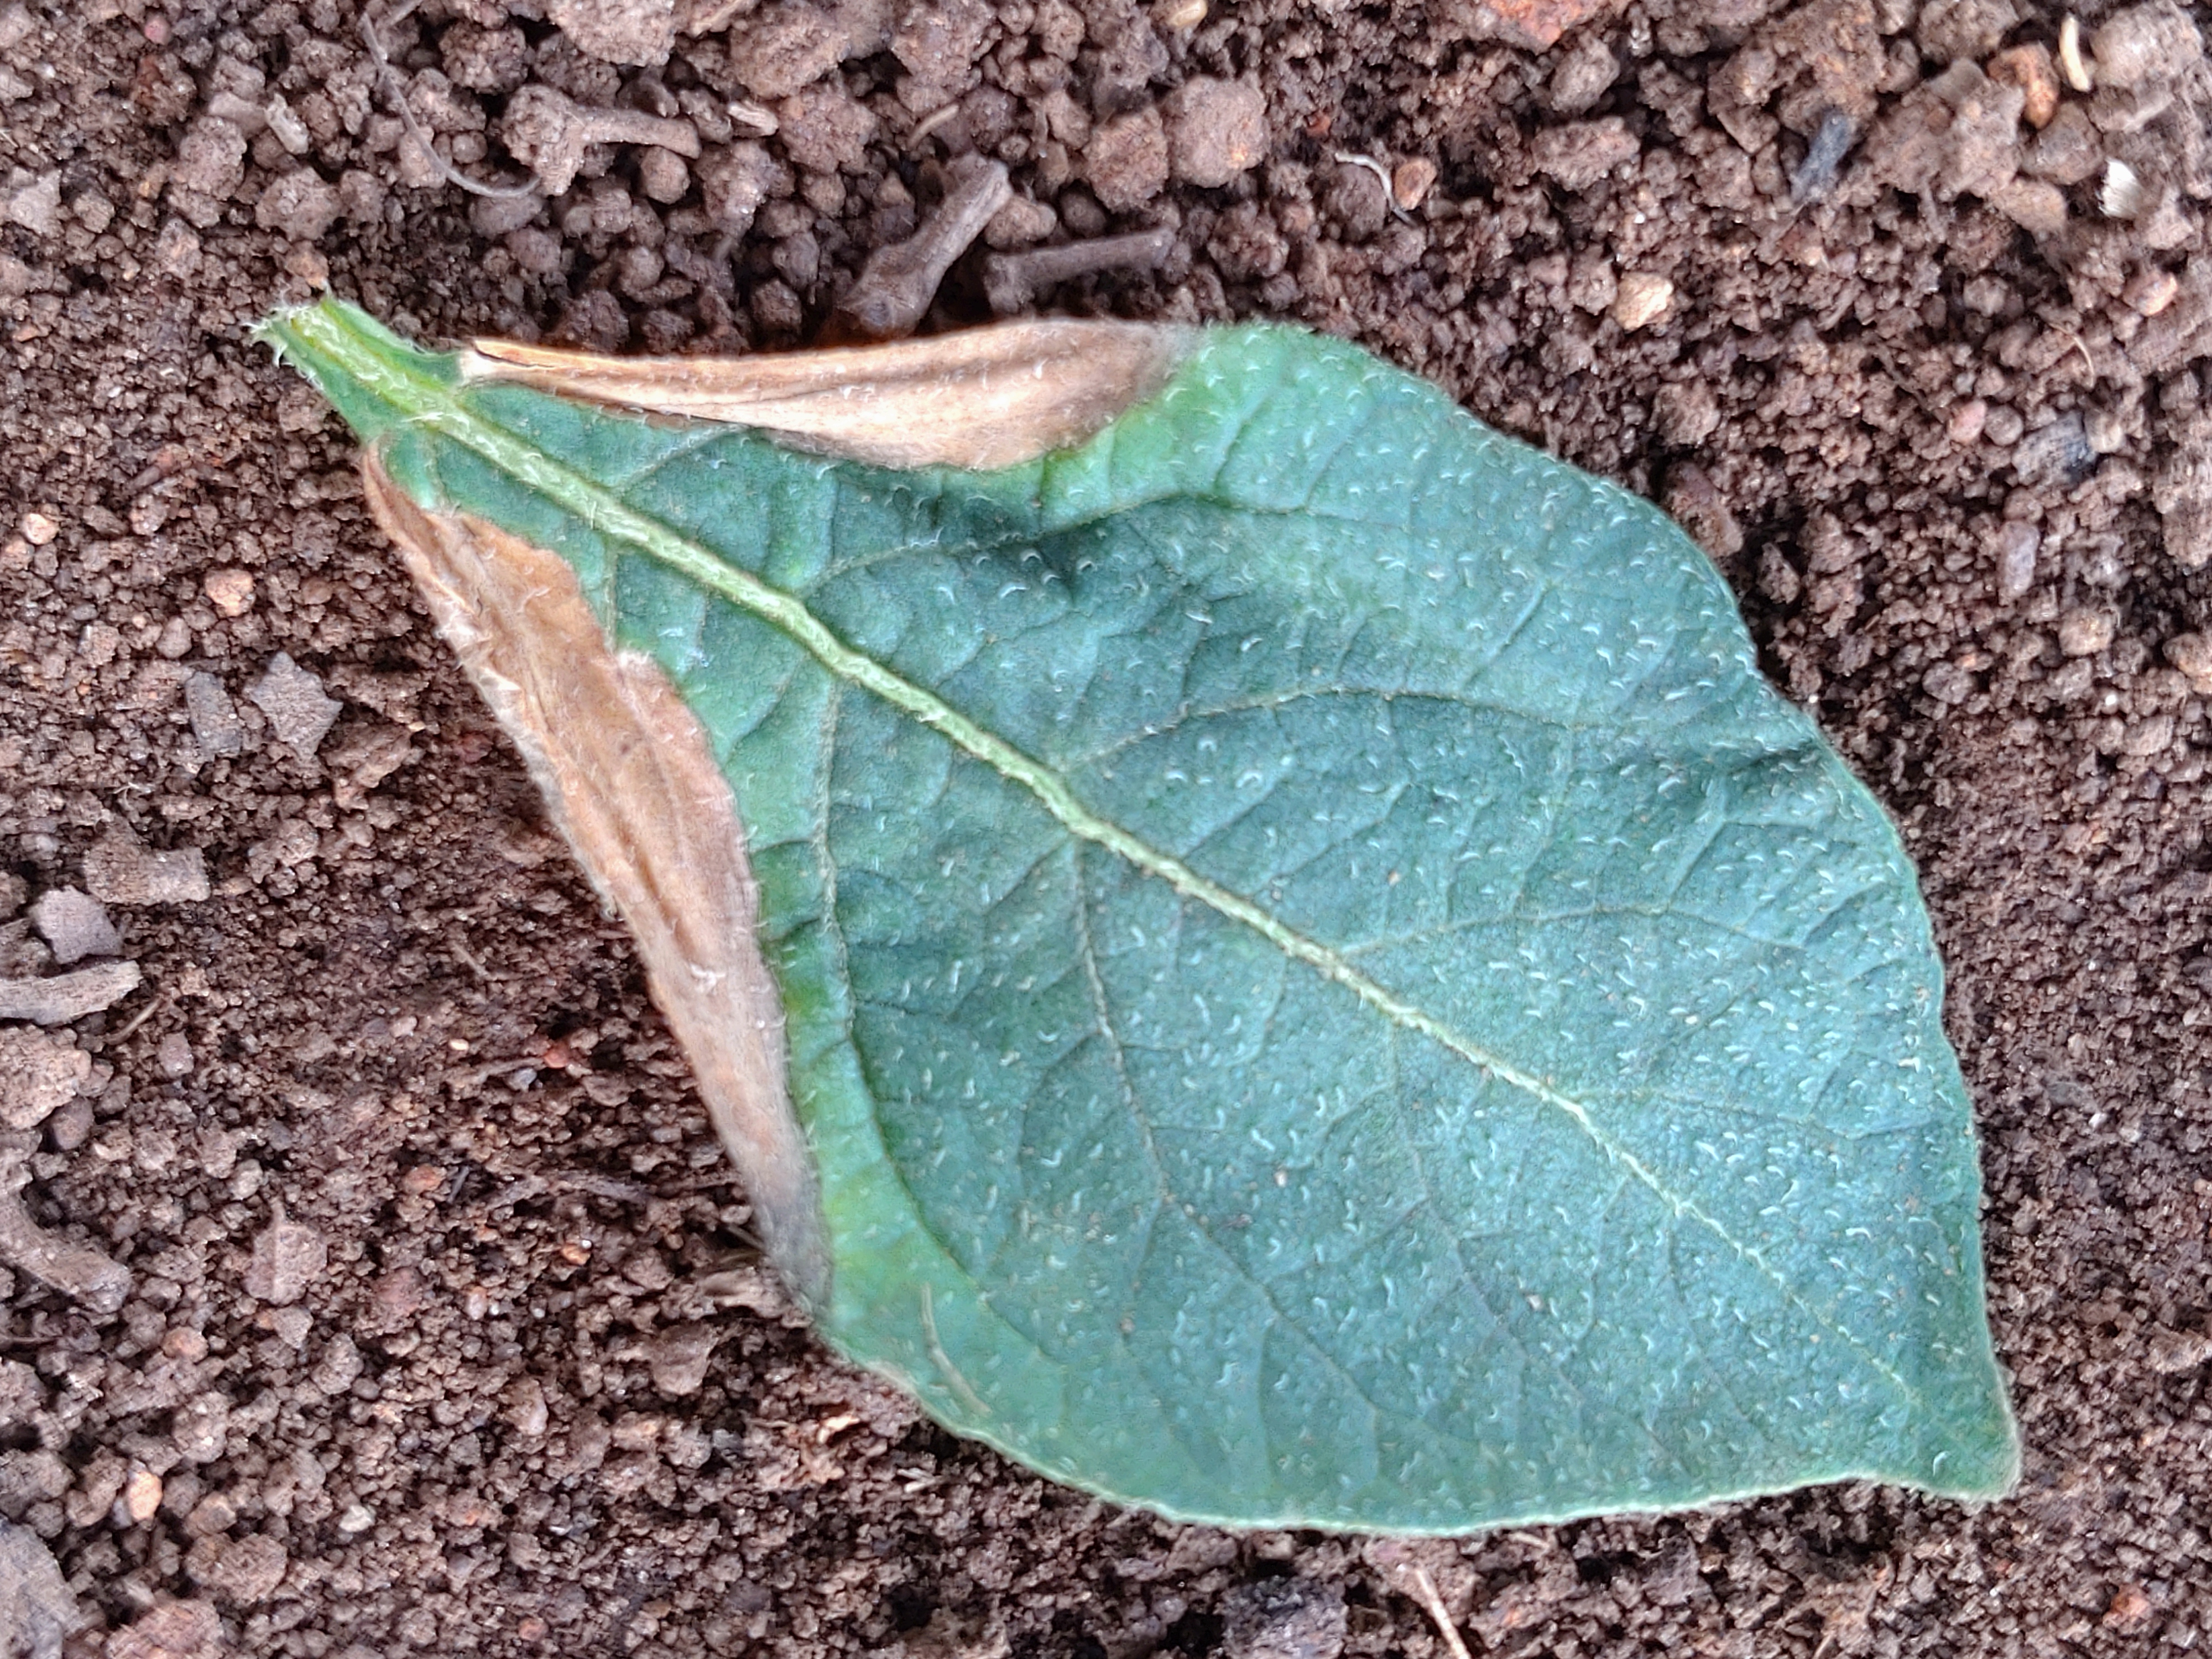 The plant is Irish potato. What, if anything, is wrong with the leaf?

early blight
